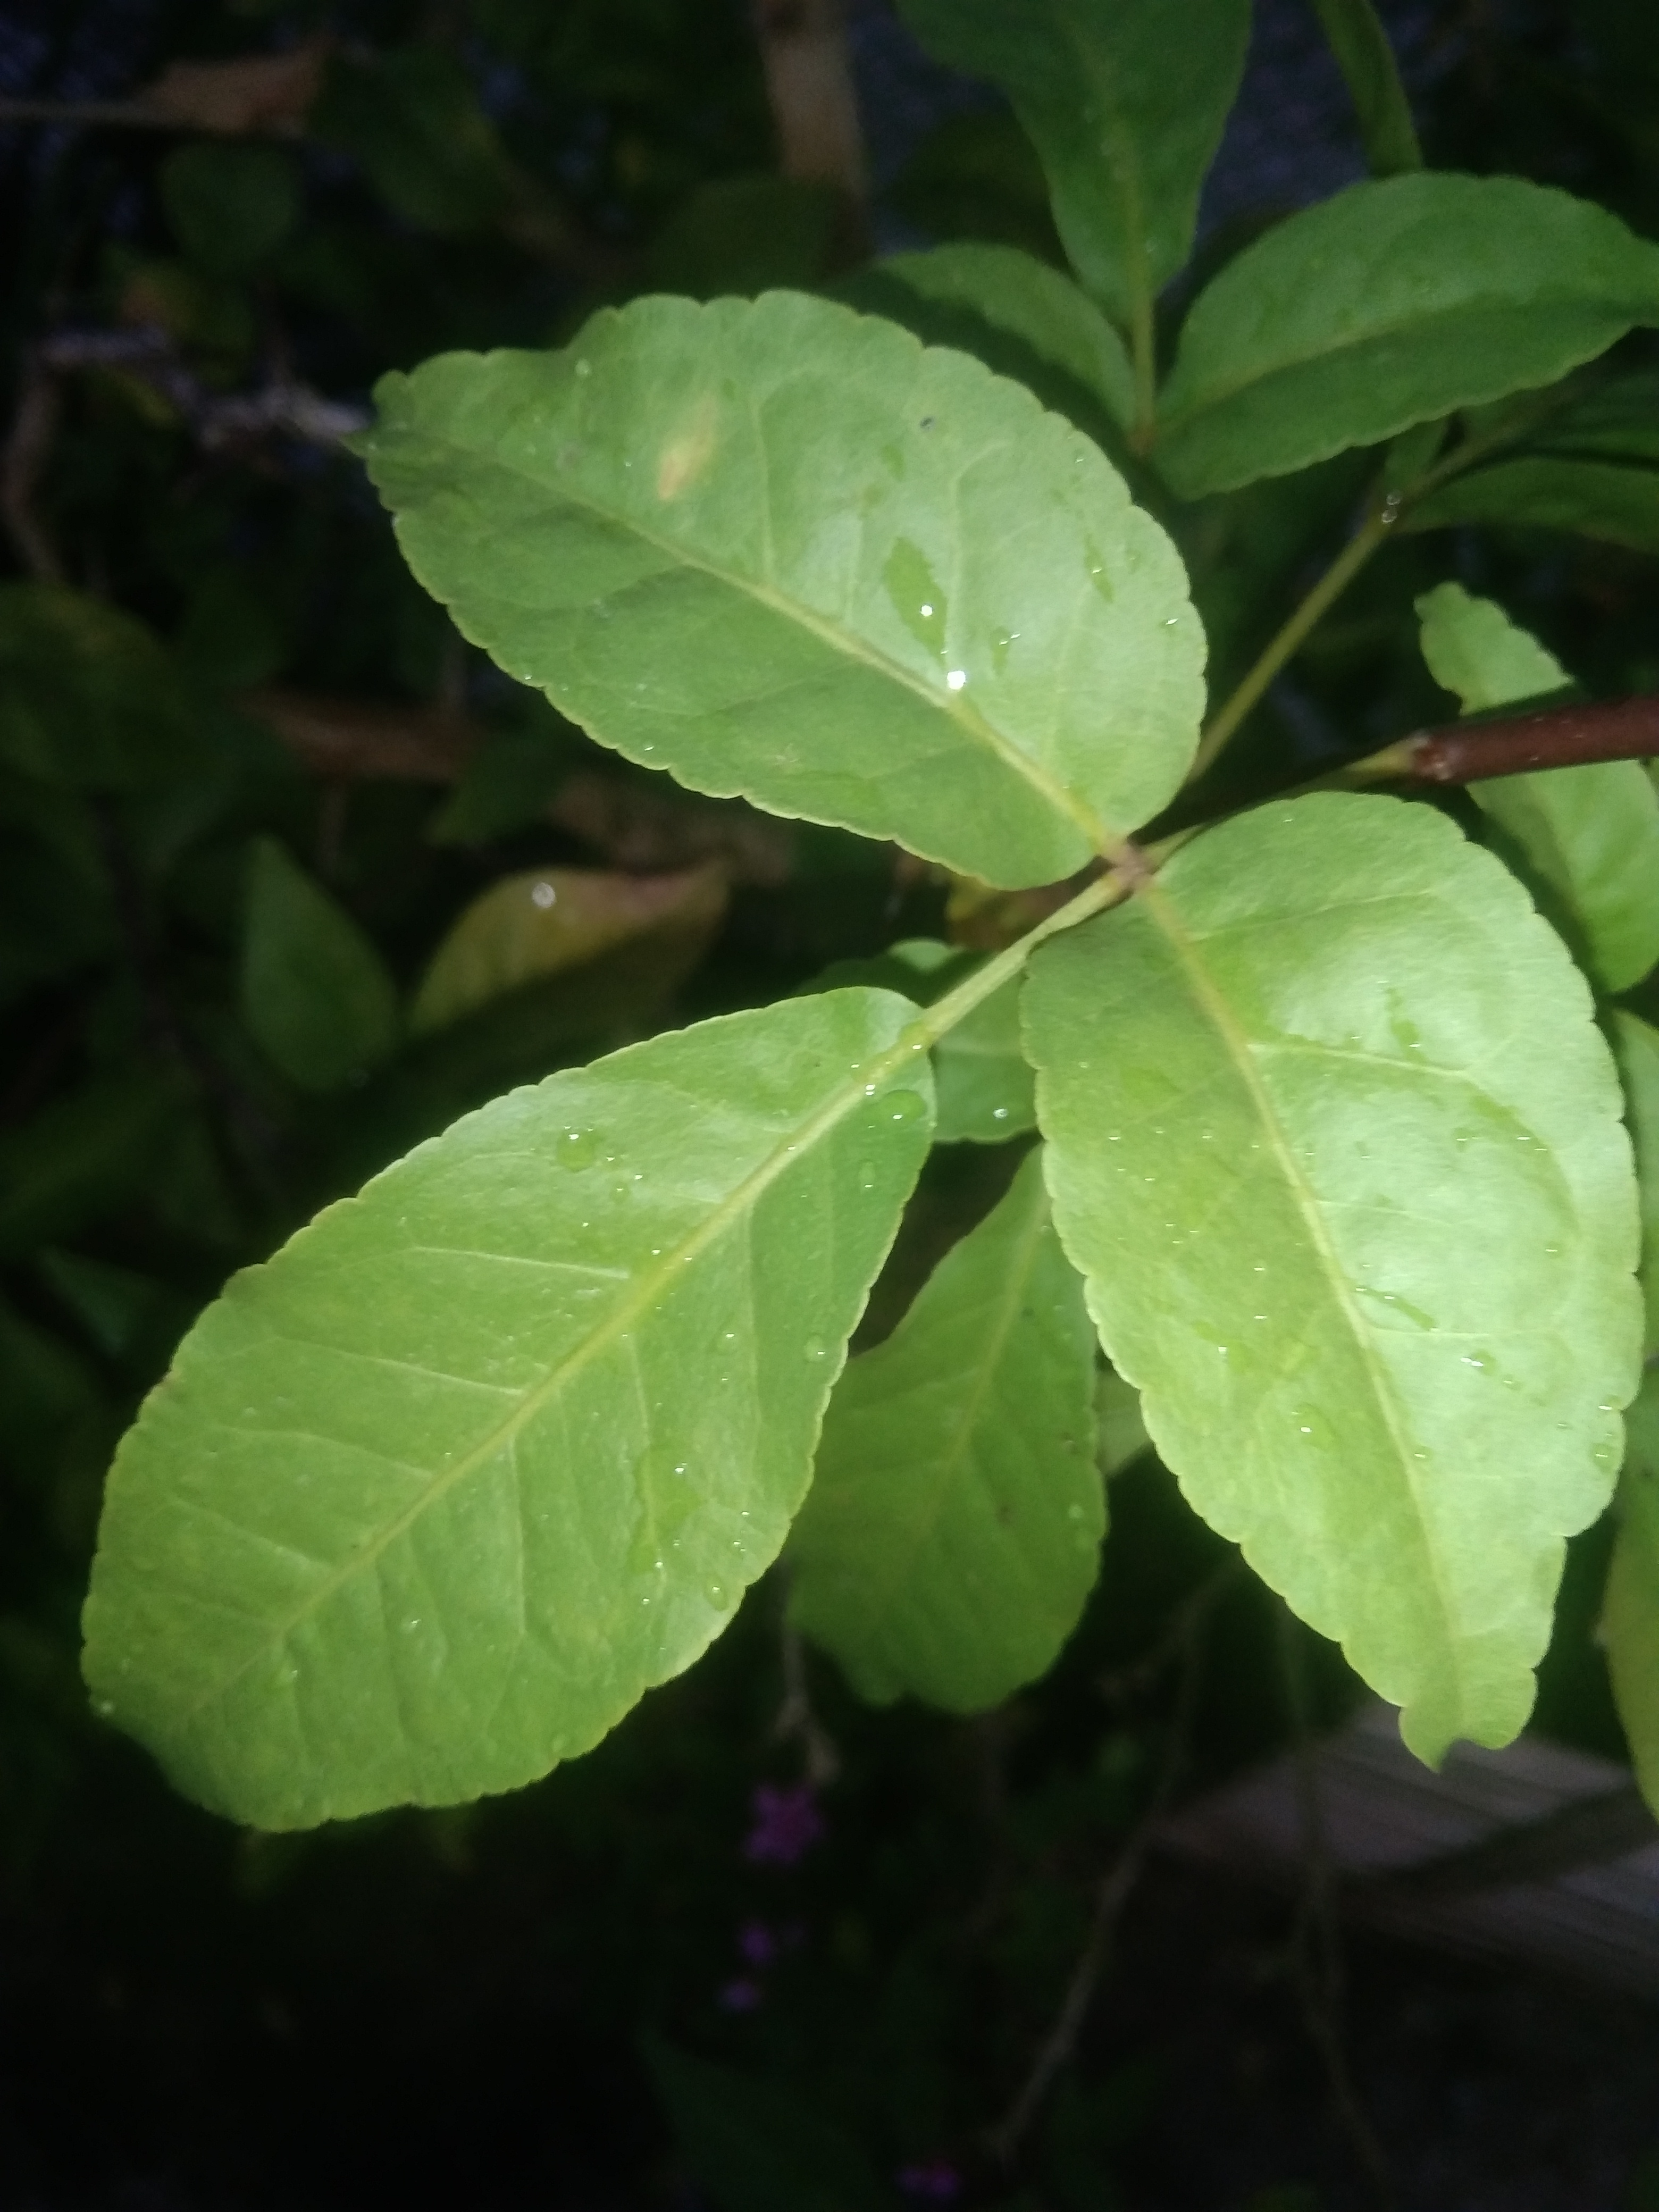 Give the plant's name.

wood apple
